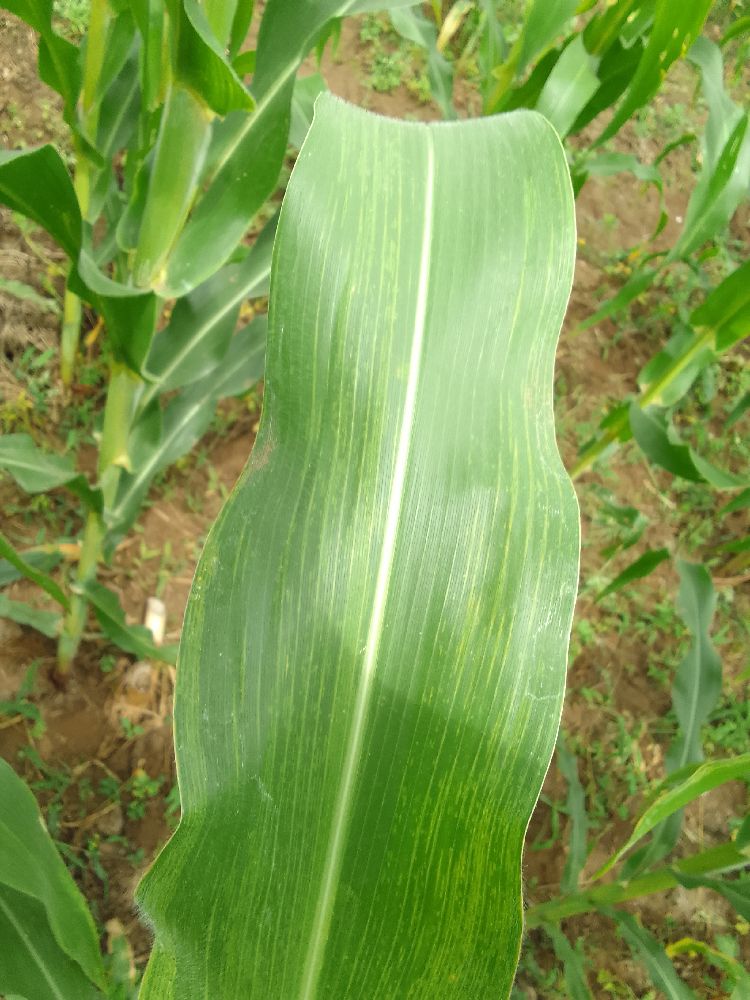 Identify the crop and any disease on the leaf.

maize, maize lethal necrosis
